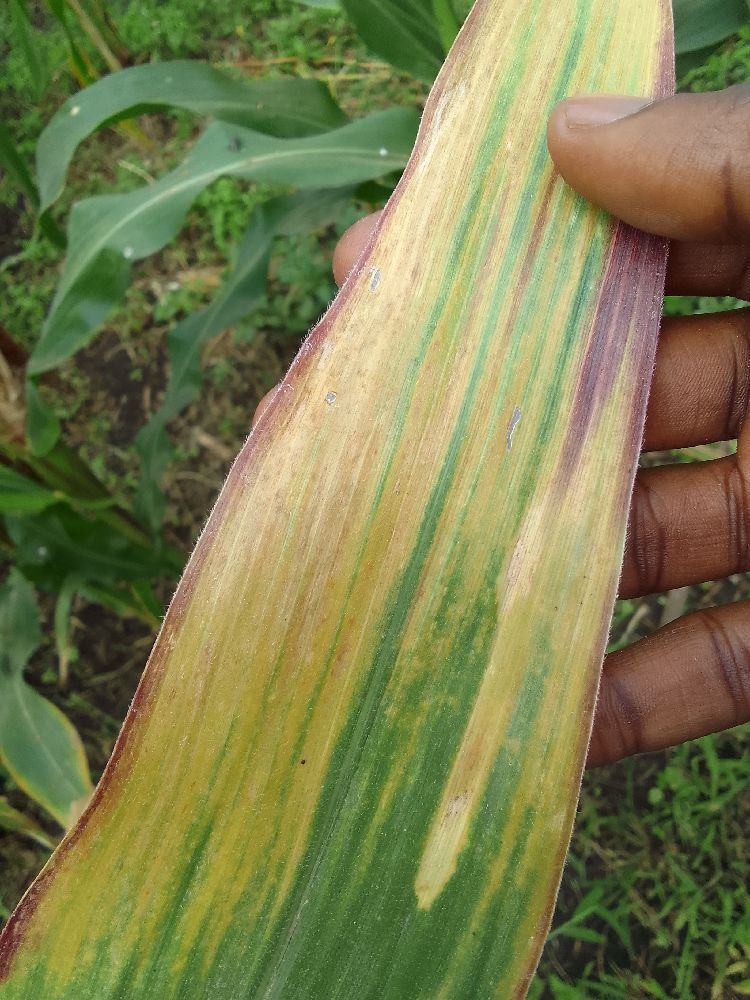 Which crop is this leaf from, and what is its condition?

maize, maize lethal necrosis
